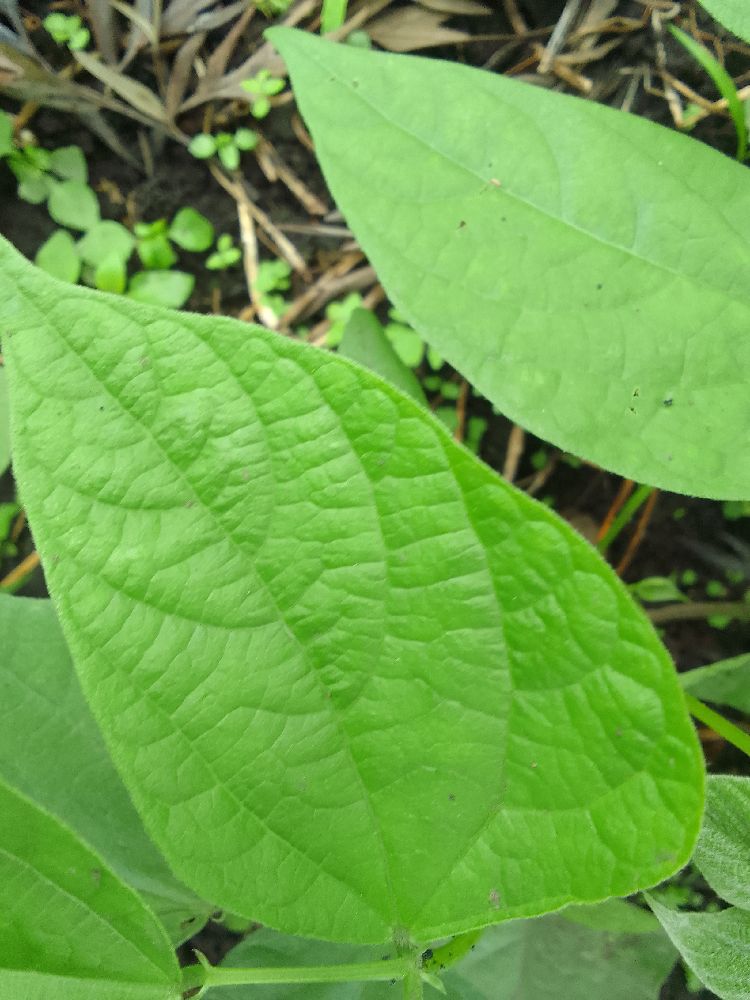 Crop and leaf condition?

common bean, healthy
